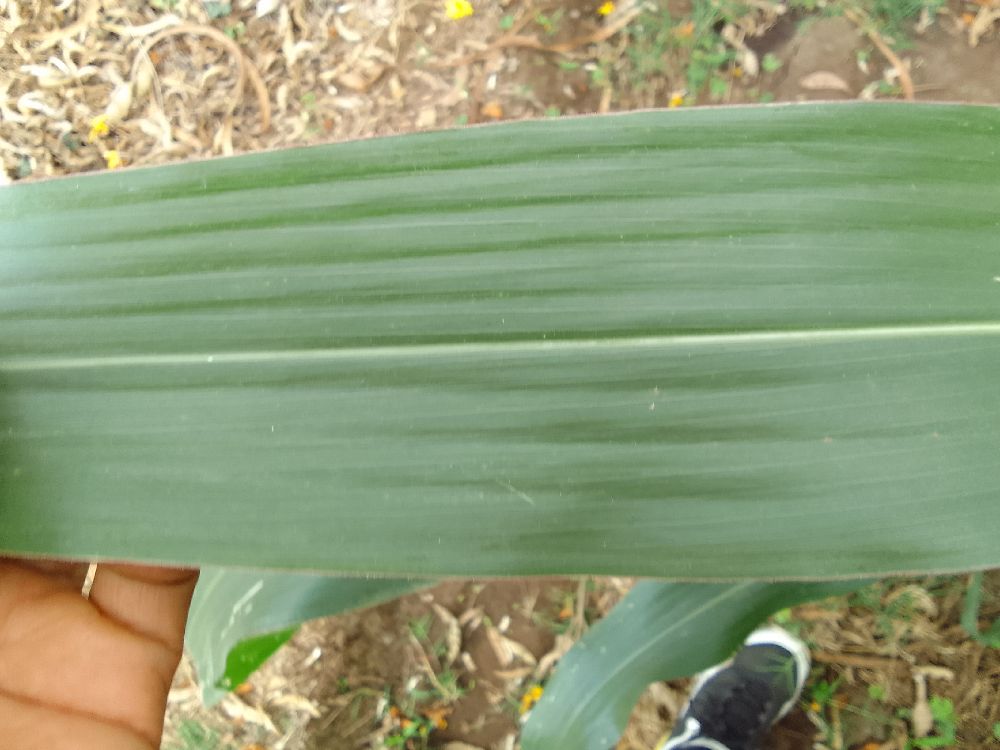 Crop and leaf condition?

maize, healthy
